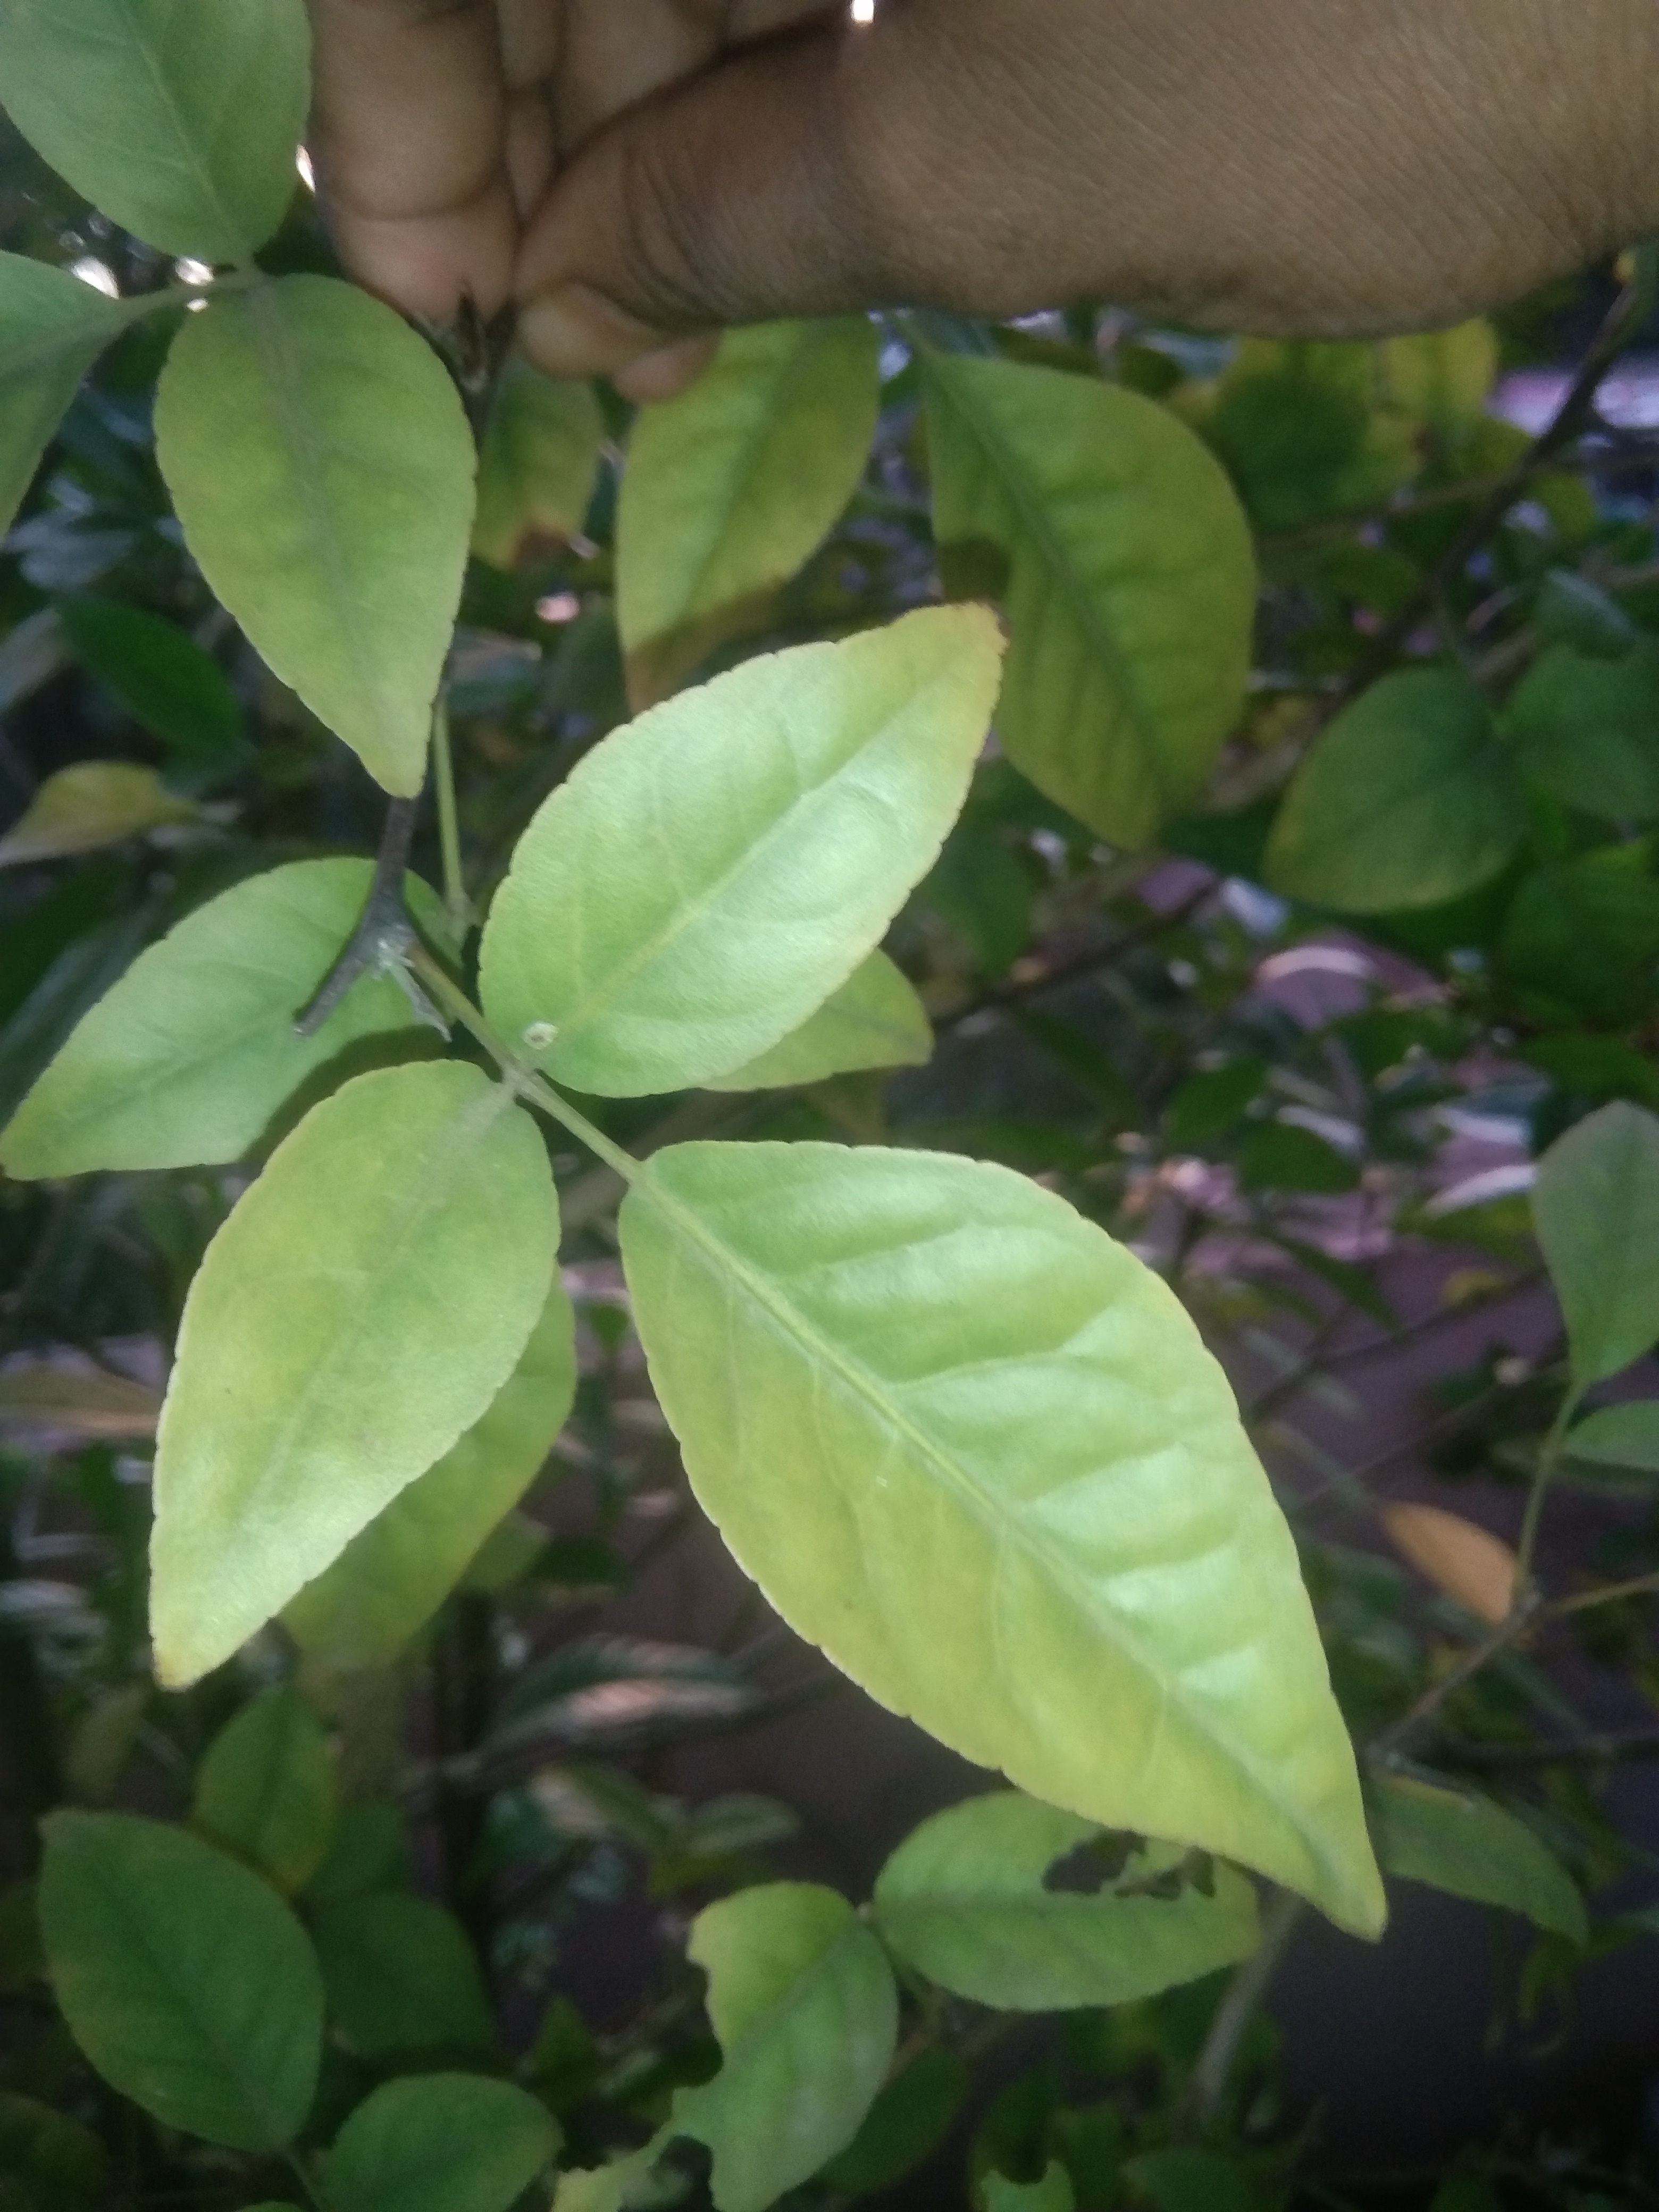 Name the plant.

wood apple
